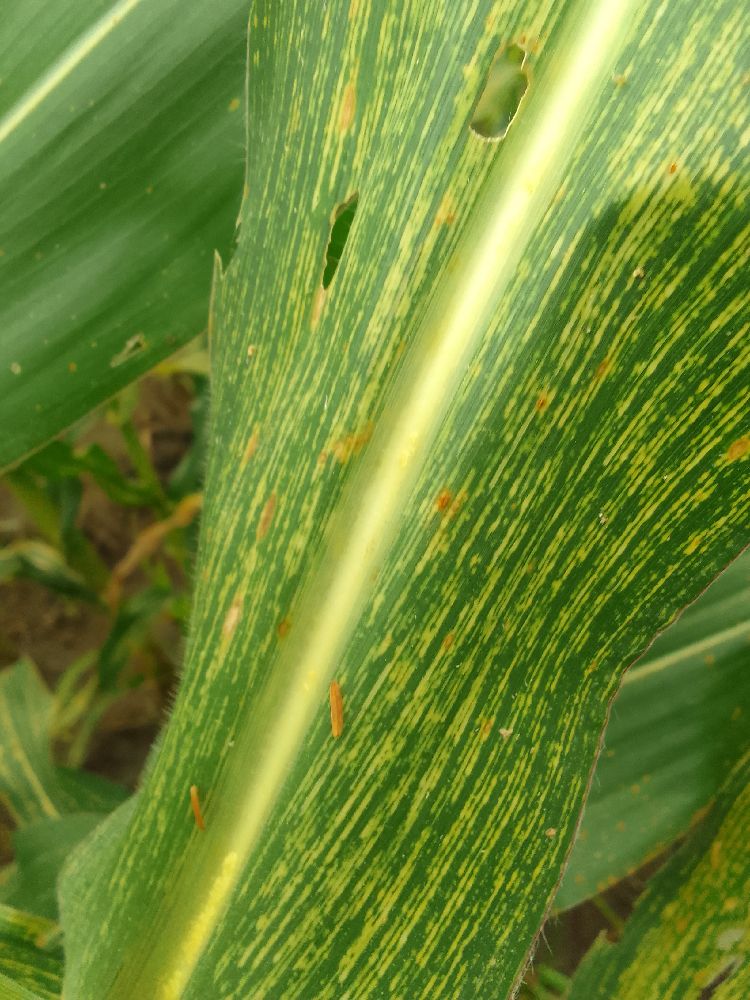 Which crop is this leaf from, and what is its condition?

maize, maize streak virus
